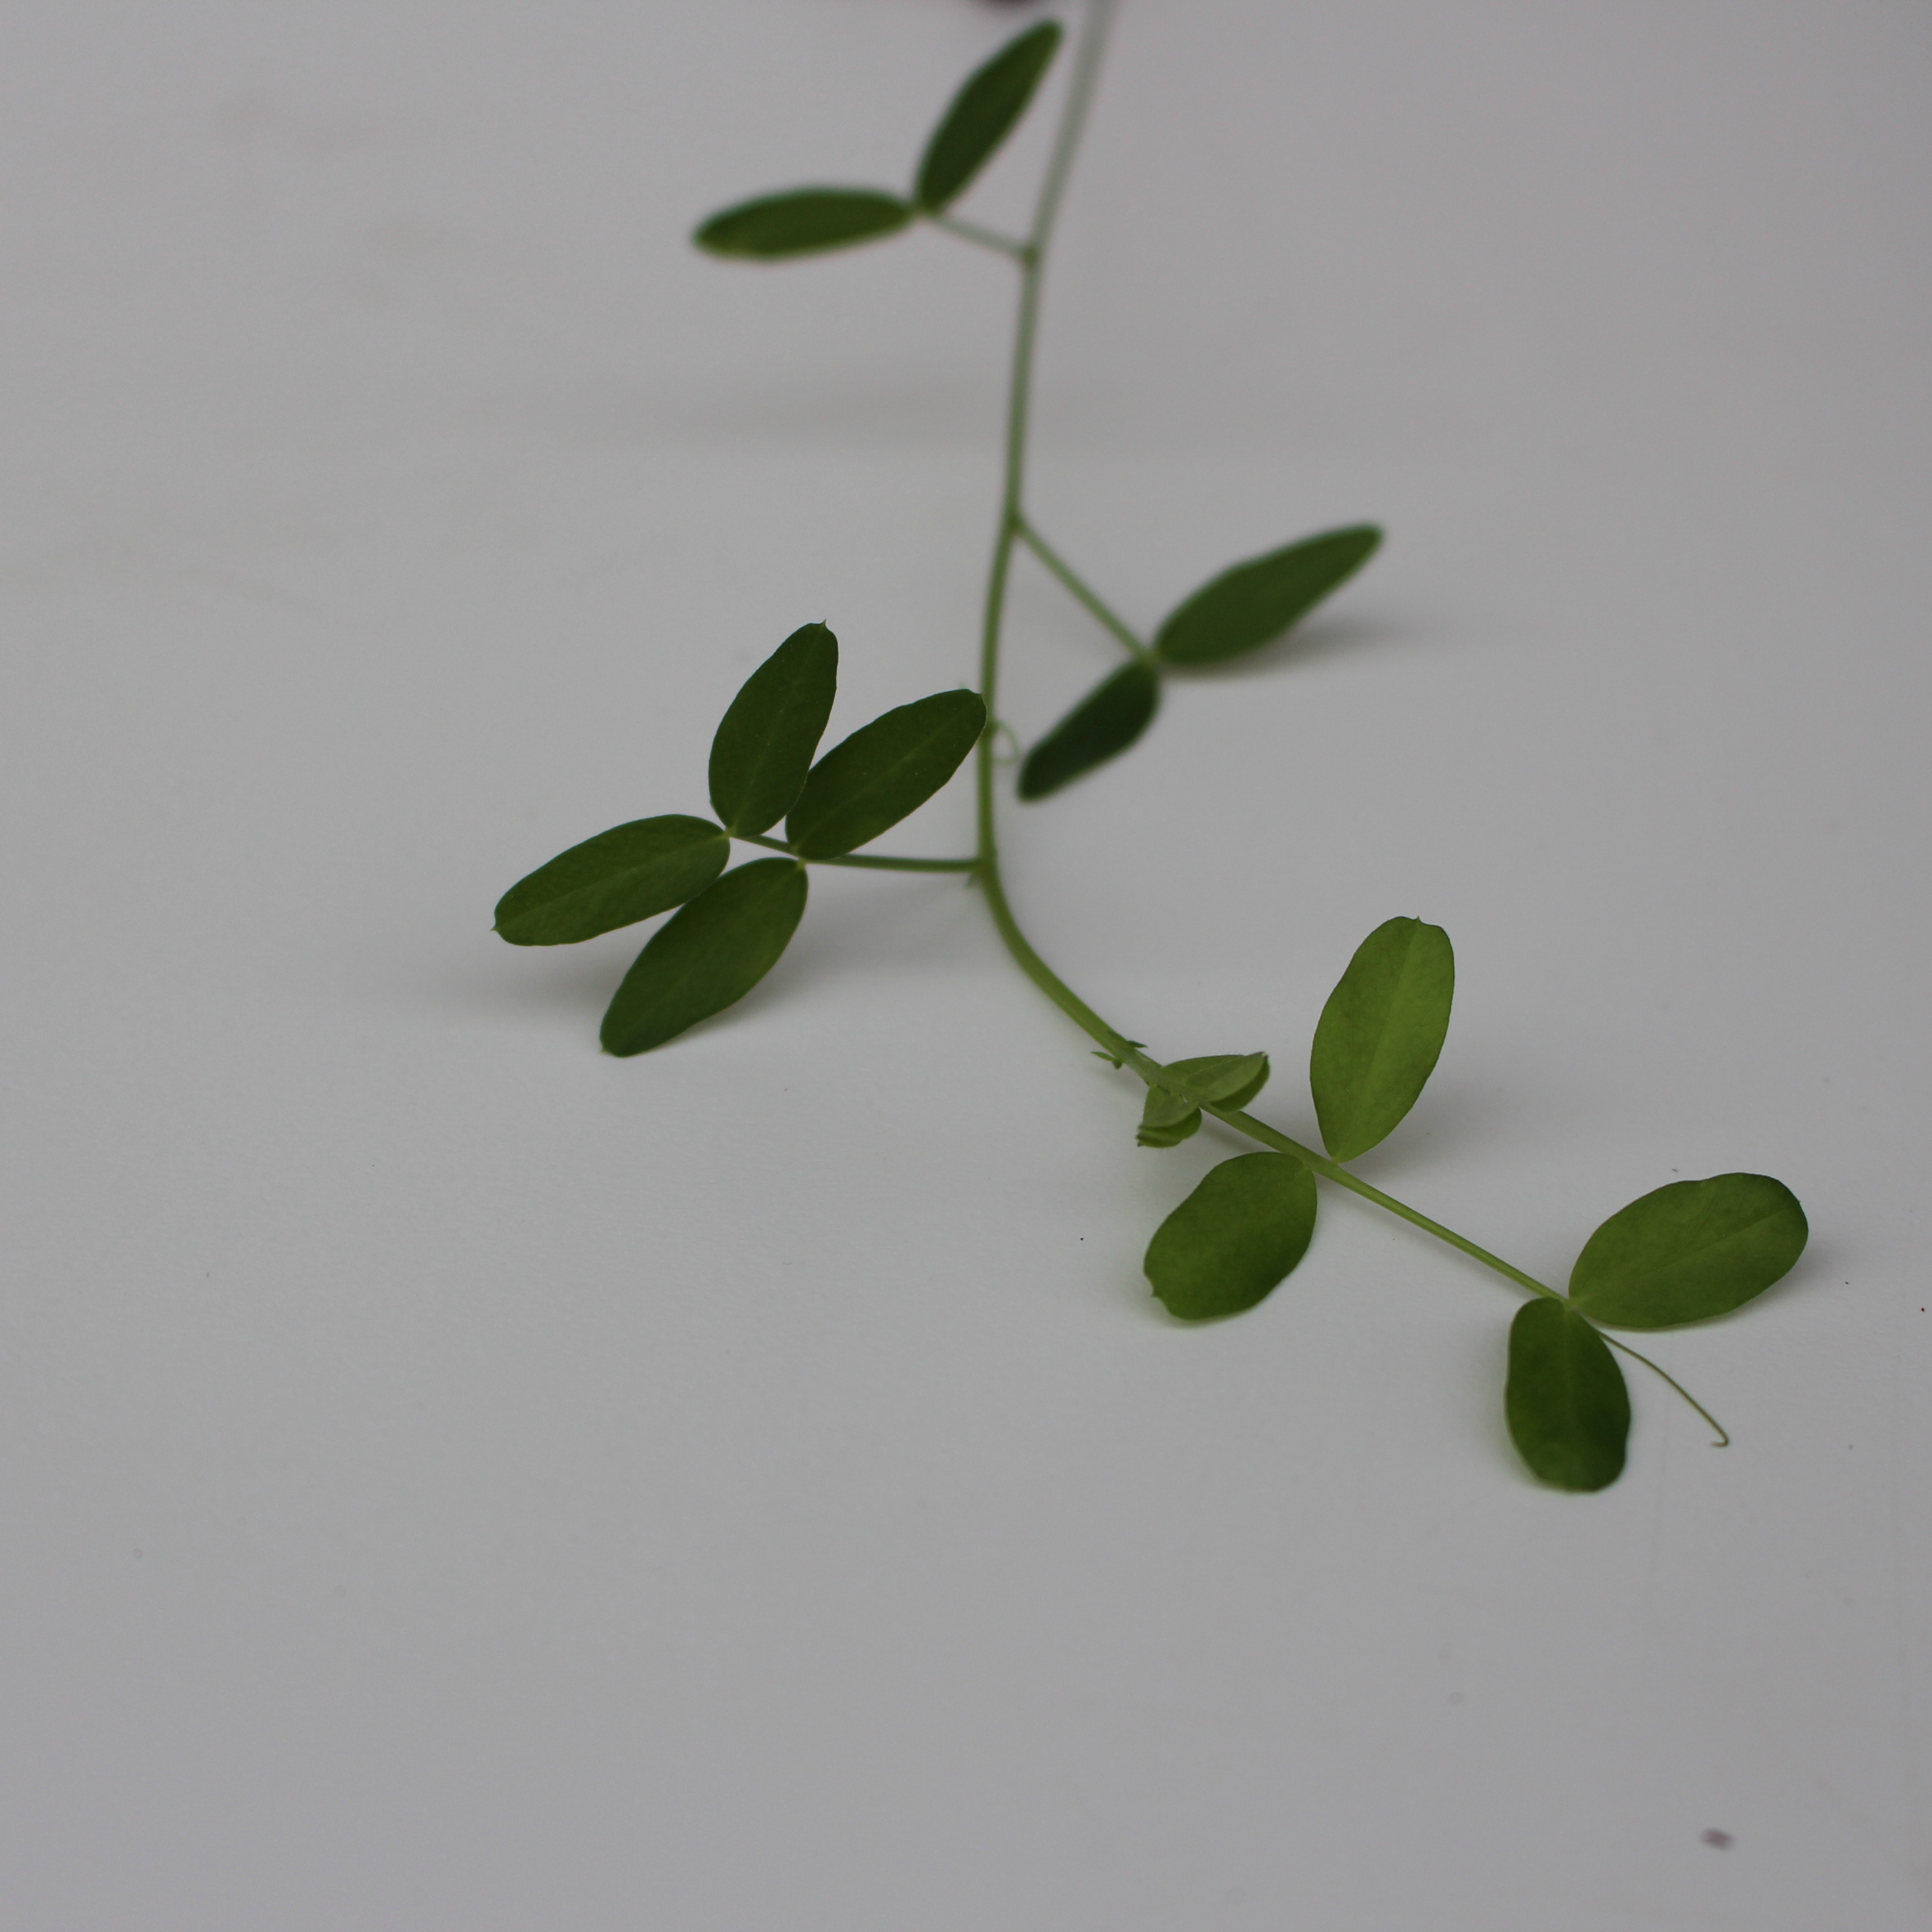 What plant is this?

Vicia sativa
